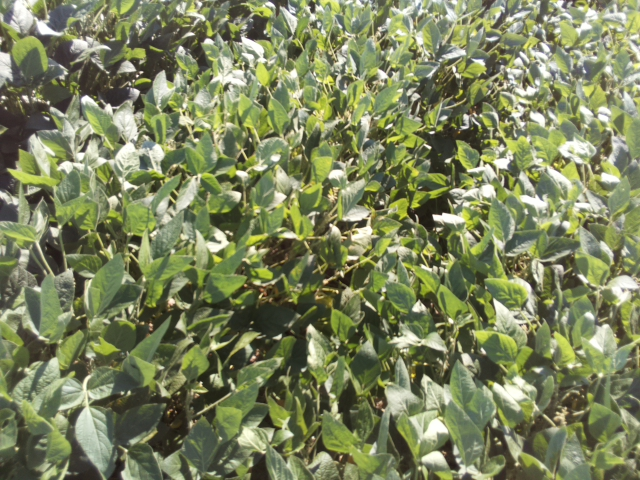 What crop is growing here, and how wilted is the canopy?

soybean, slight leaflet or petiole turgor loss in upper canopy
